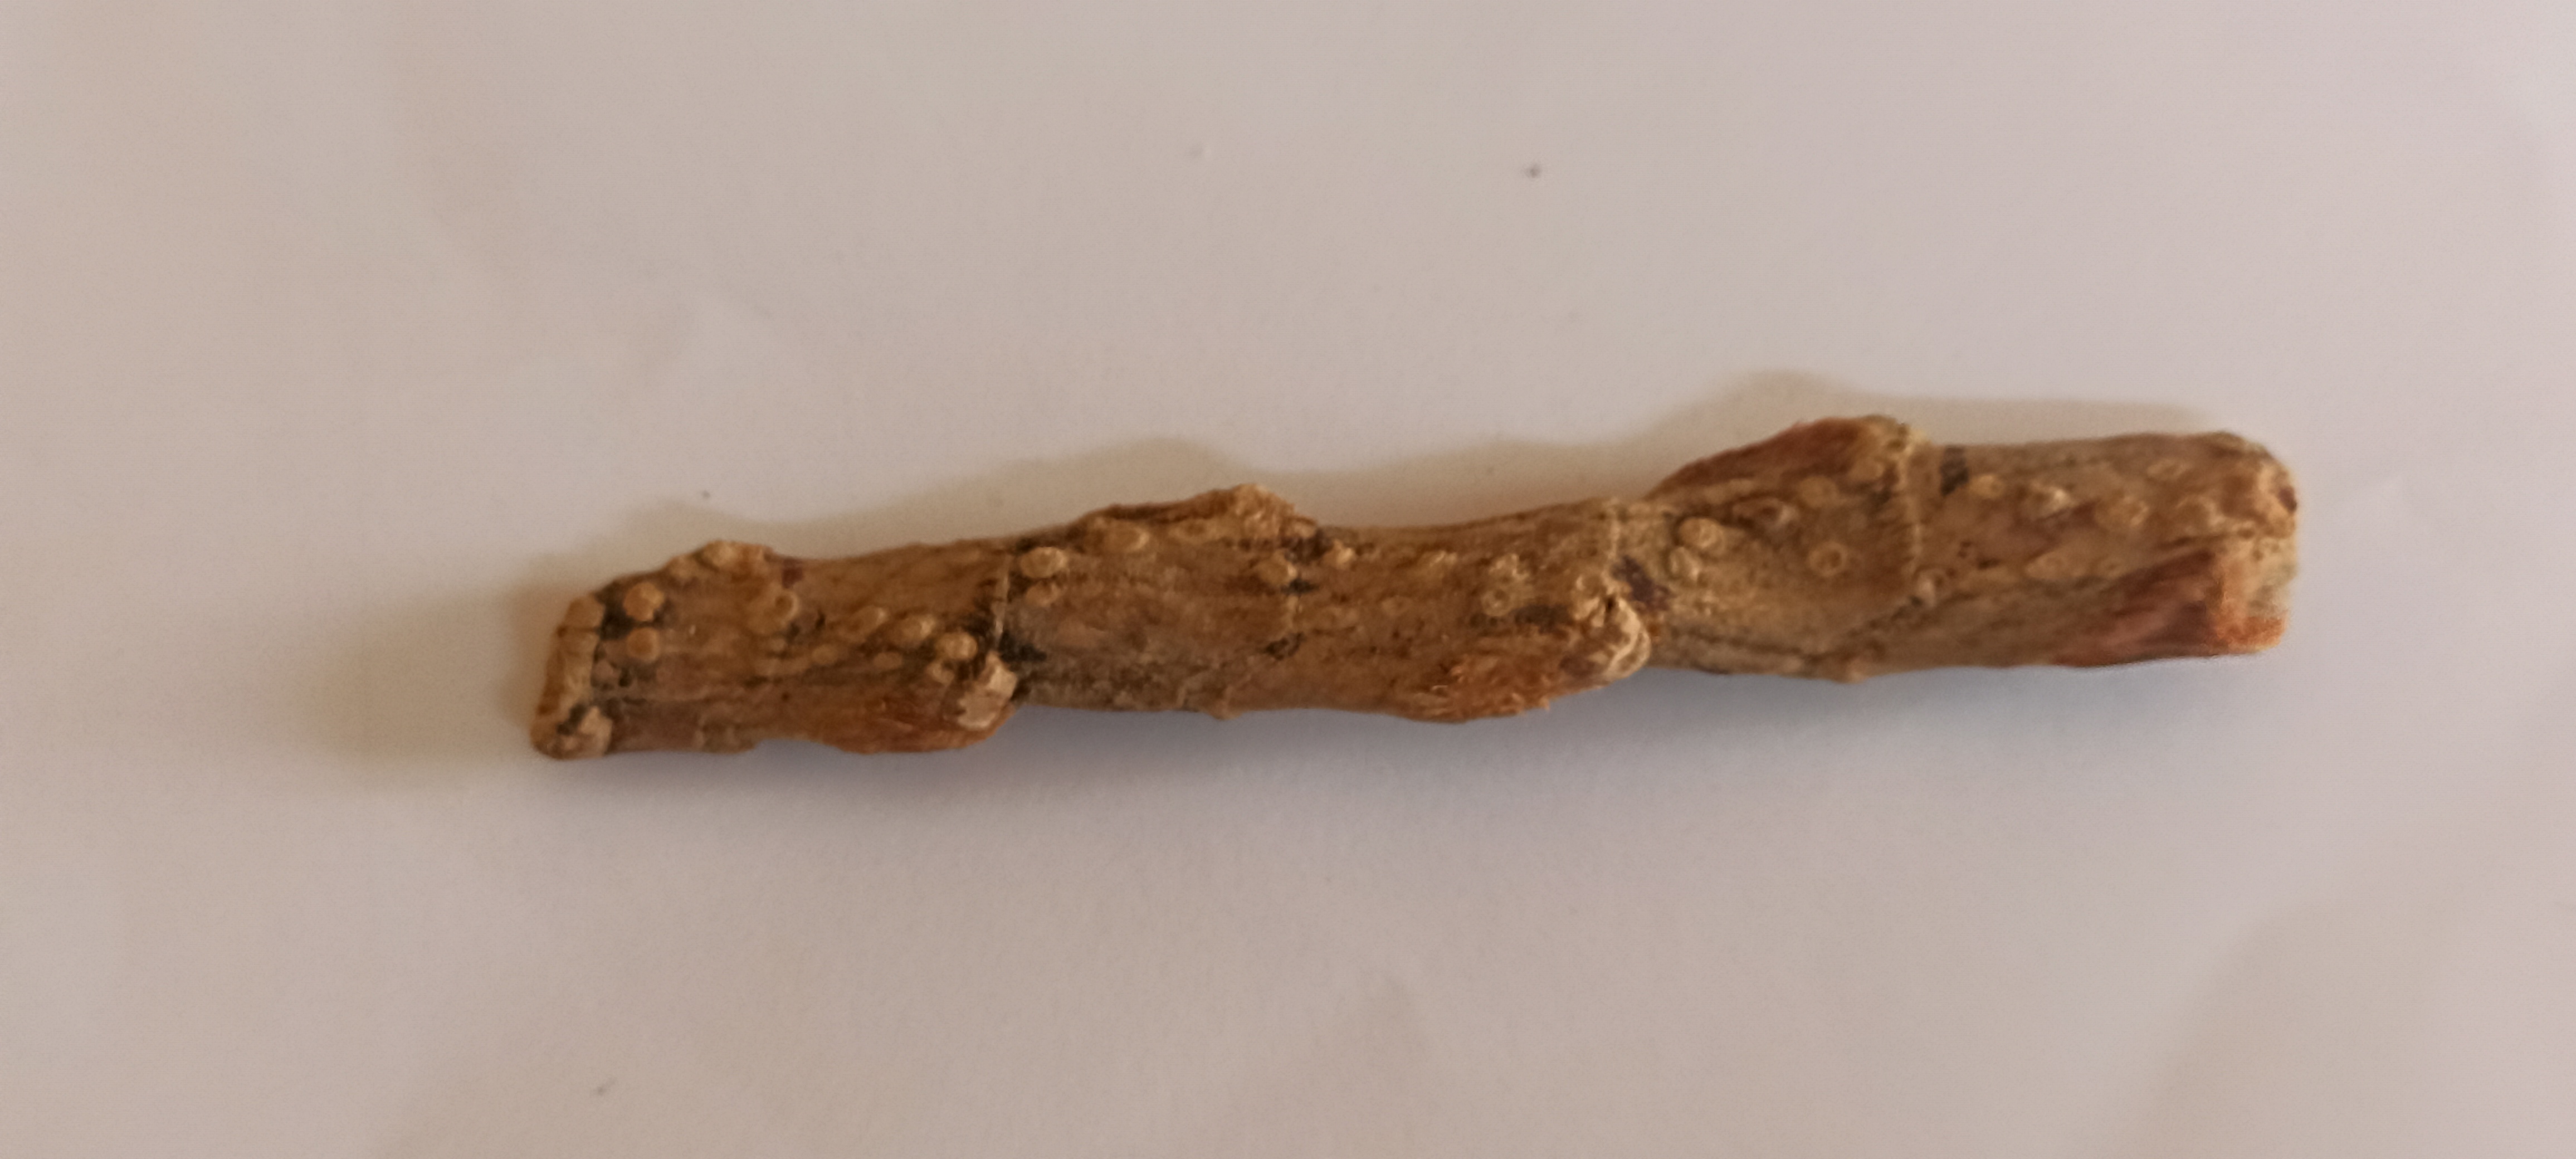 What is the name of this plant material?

vekhand
